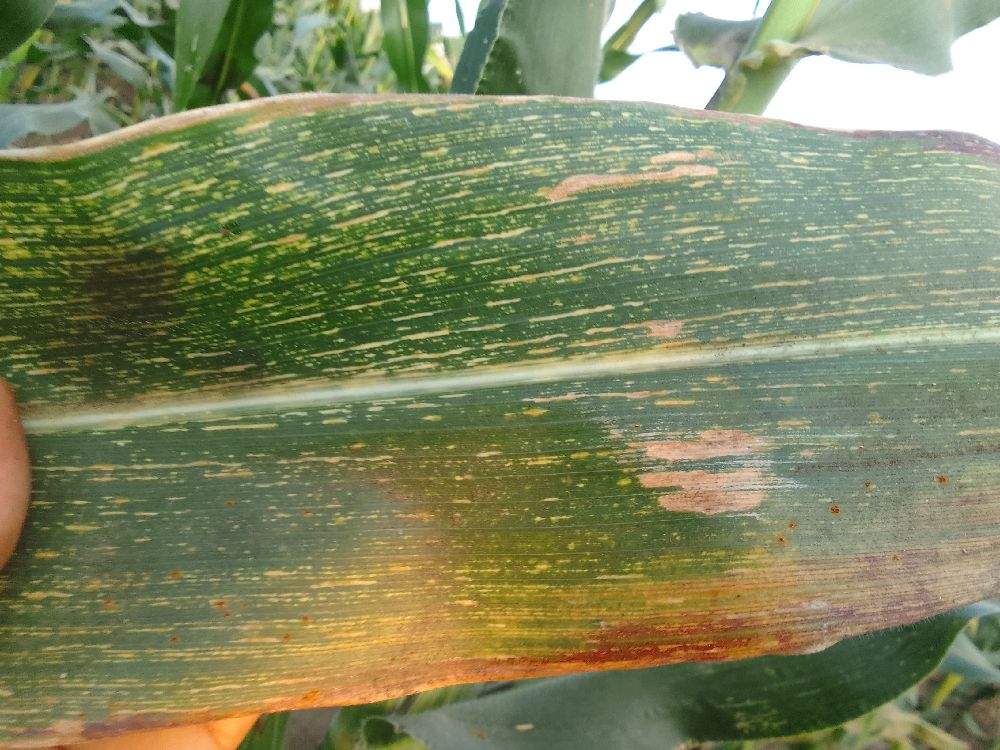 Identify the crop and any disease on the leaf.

maize, maize streak virus
